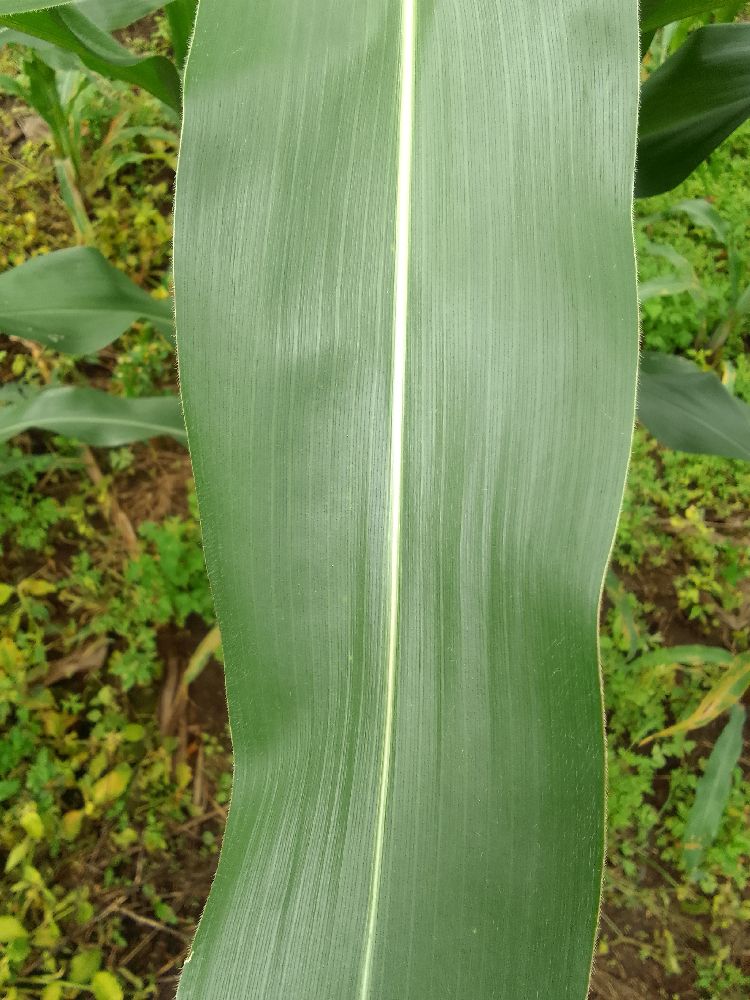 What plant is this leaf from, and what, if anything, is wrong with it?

maize, healthy
